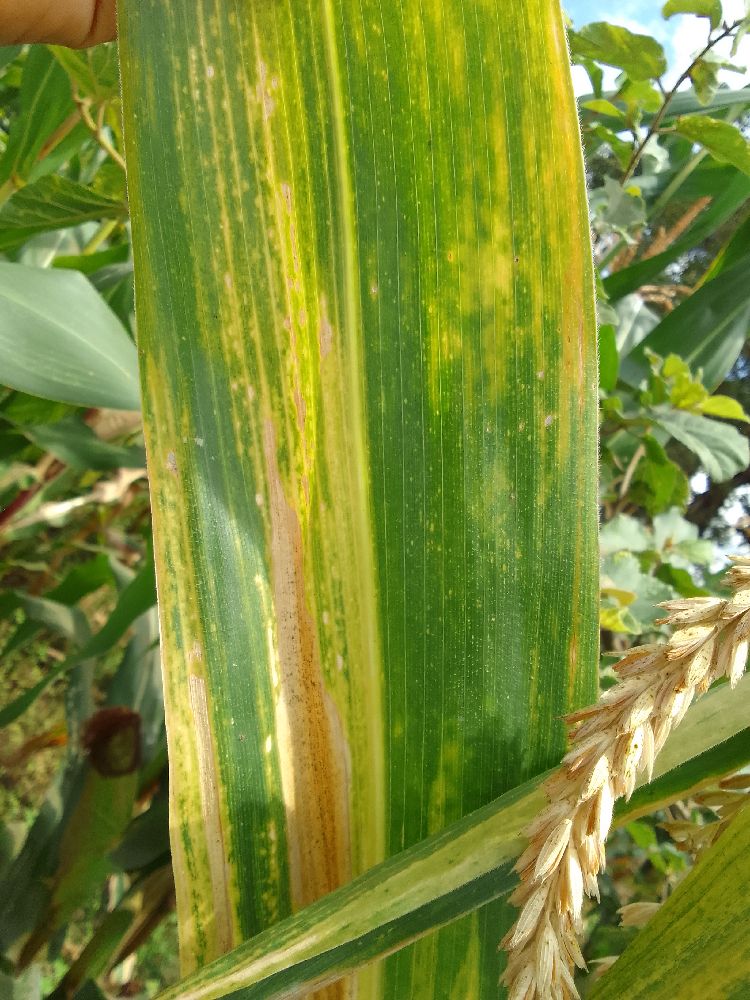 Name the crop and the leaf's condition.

maize, maize lethal necrosis
